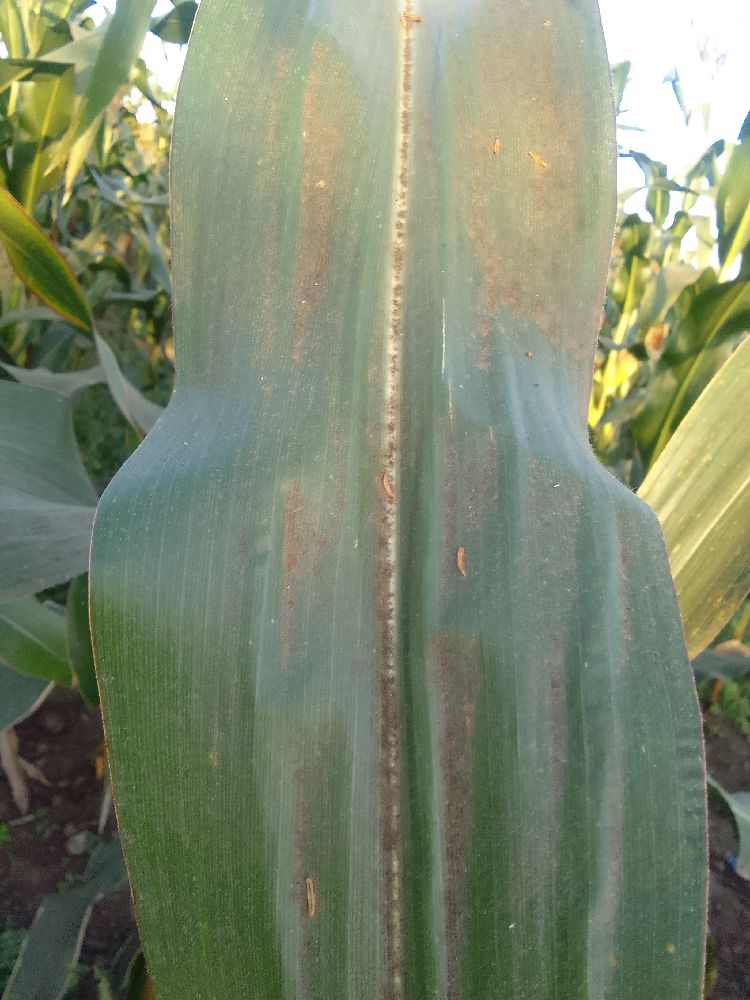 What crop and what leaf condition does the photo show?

maize, healthy
